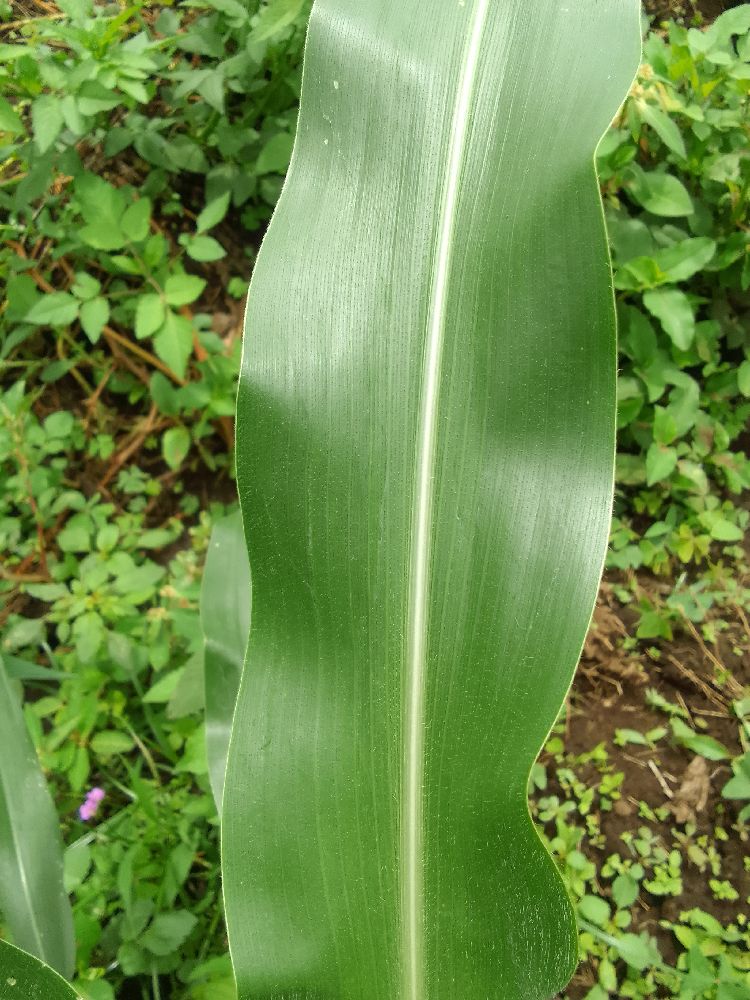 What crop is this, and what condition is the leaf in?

maize, healthy
